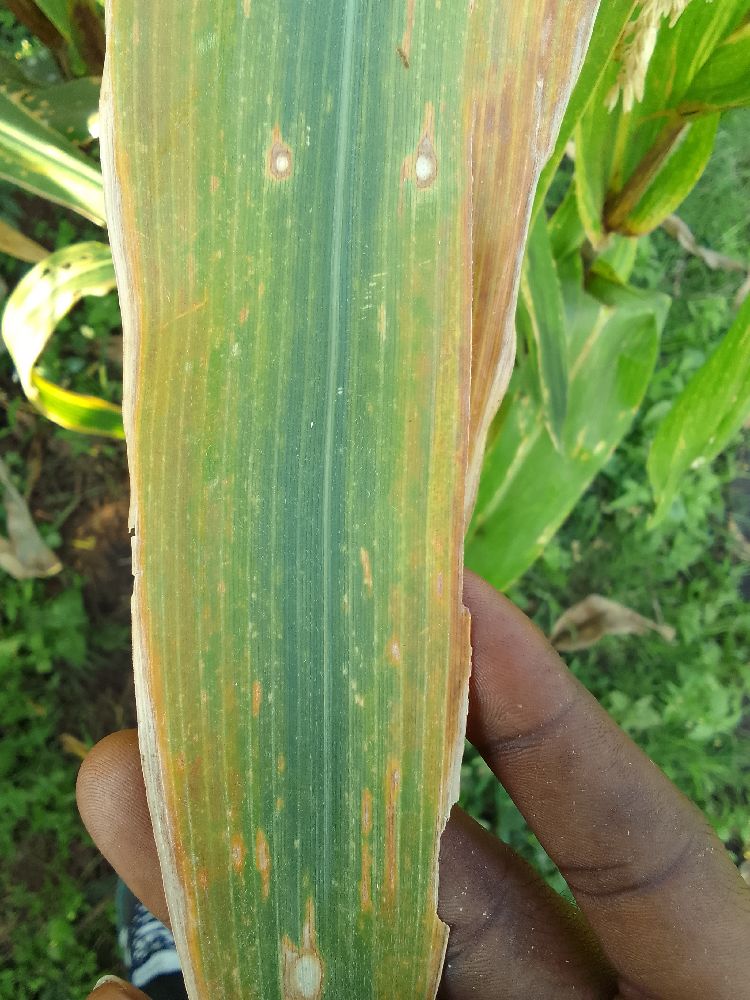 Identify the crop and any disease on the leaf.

maize, maize lethal necrosis
